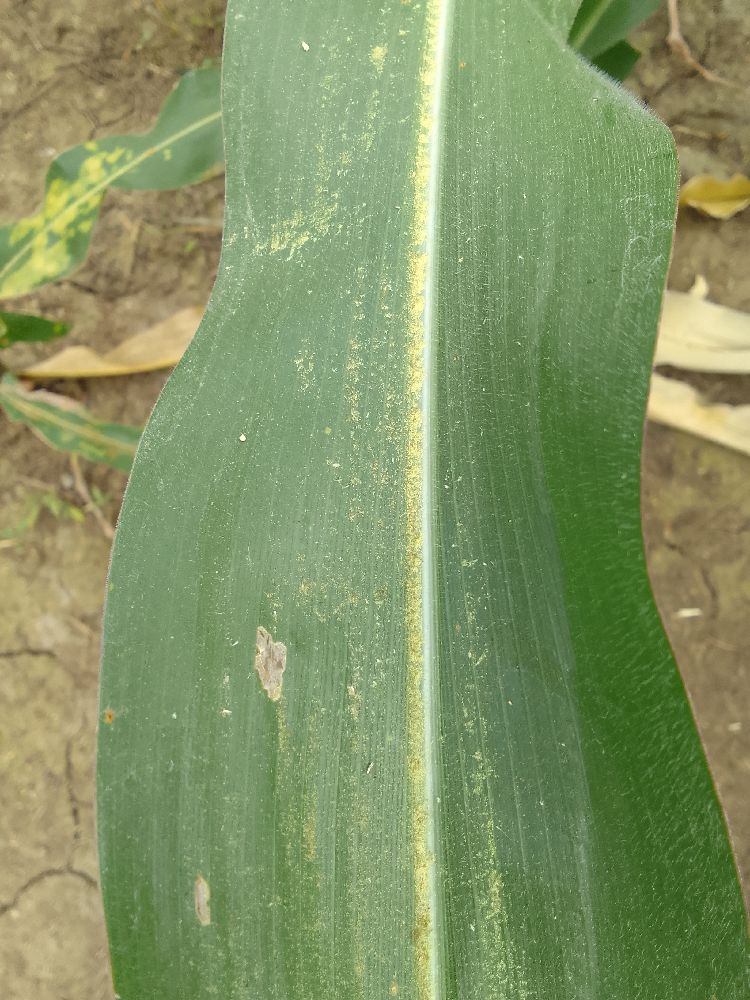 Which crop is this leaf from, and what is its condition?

maize, healthy
